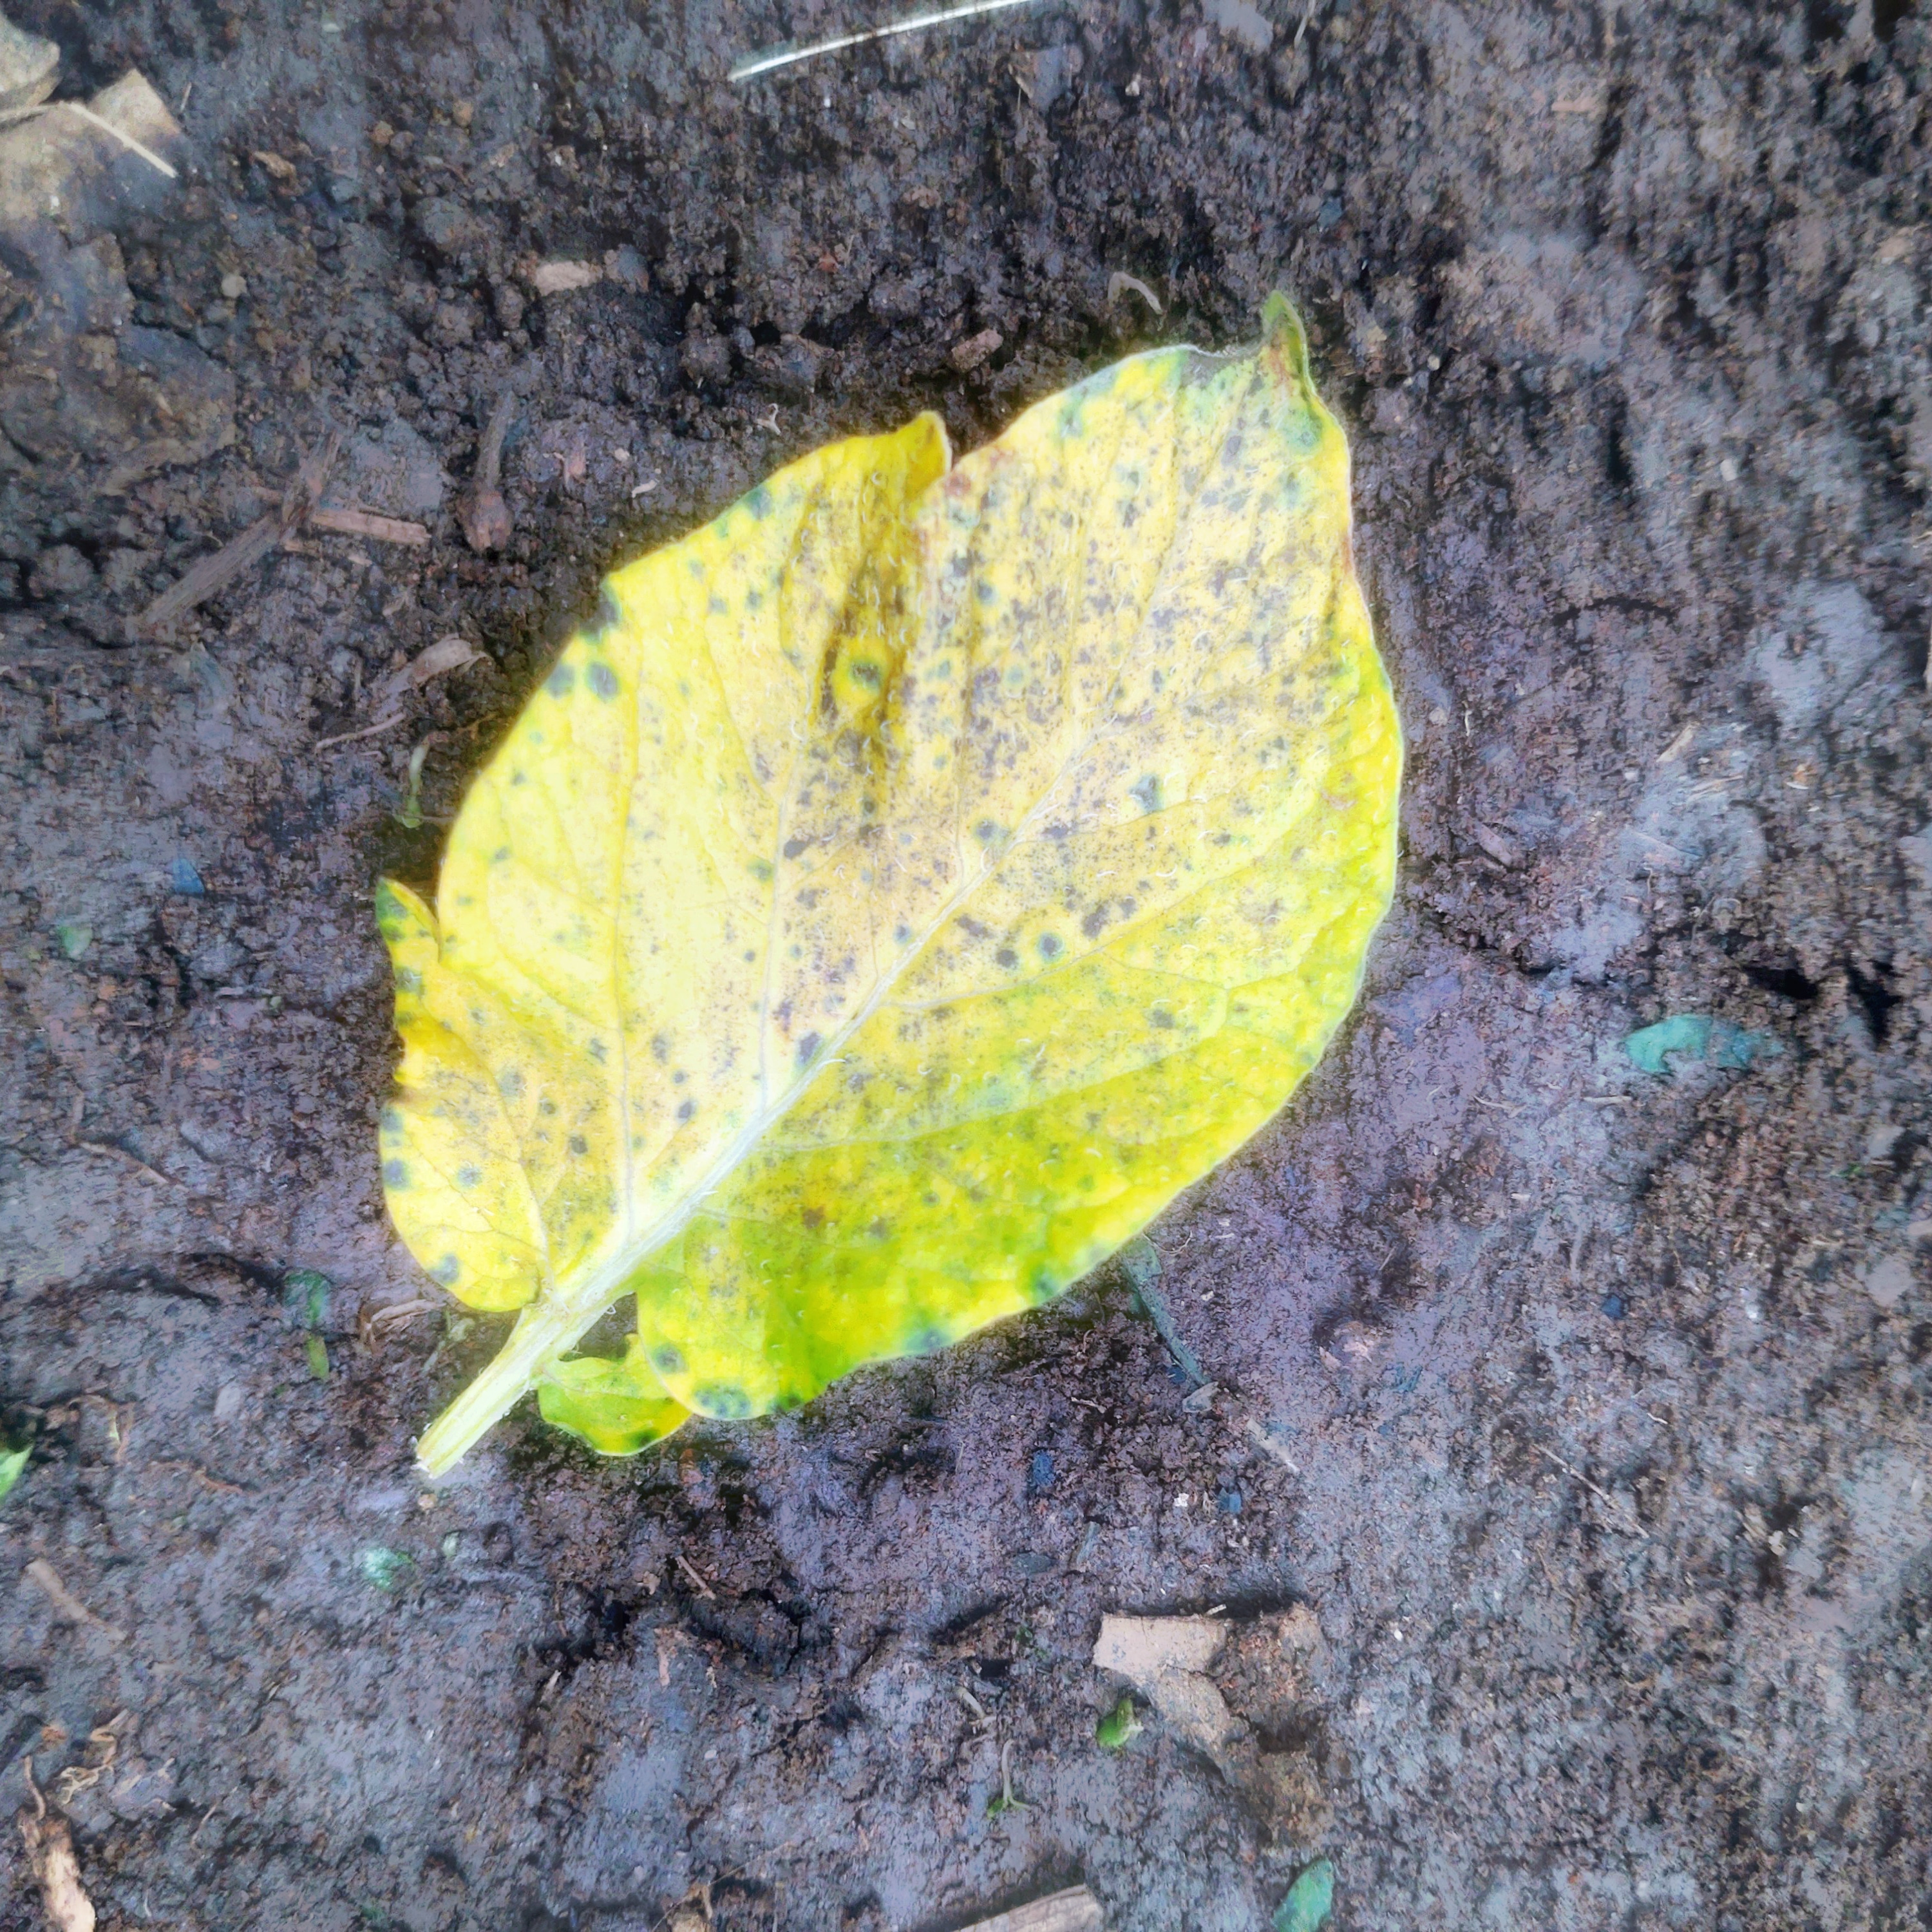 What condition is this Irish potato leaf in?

late blight
